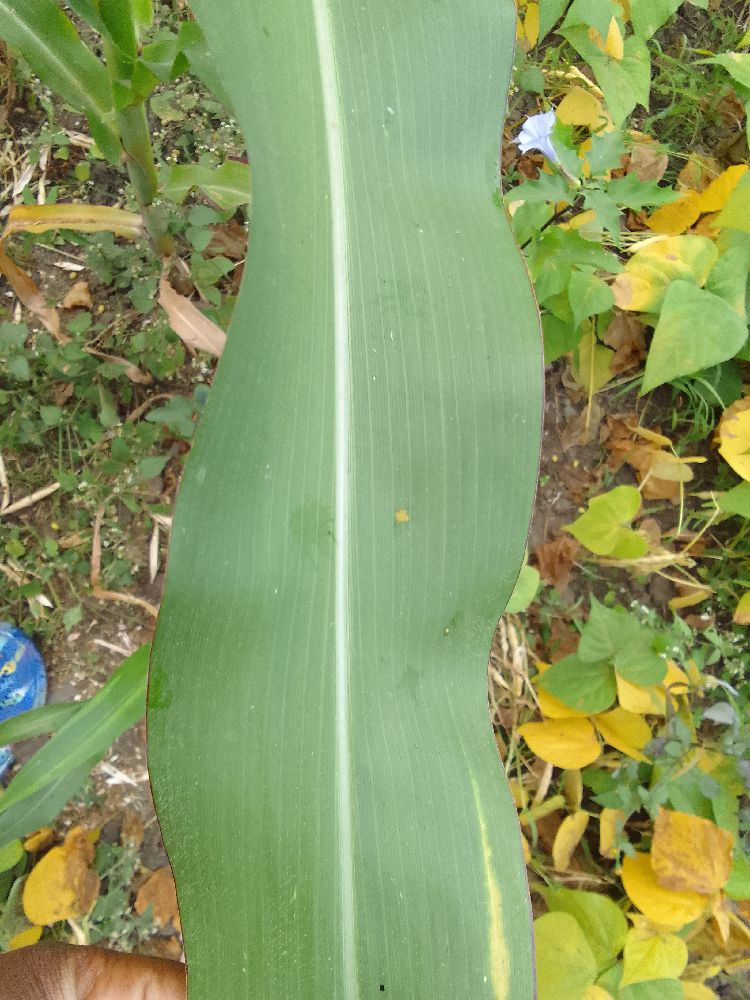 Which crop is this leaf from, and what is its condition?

maize, healthy
